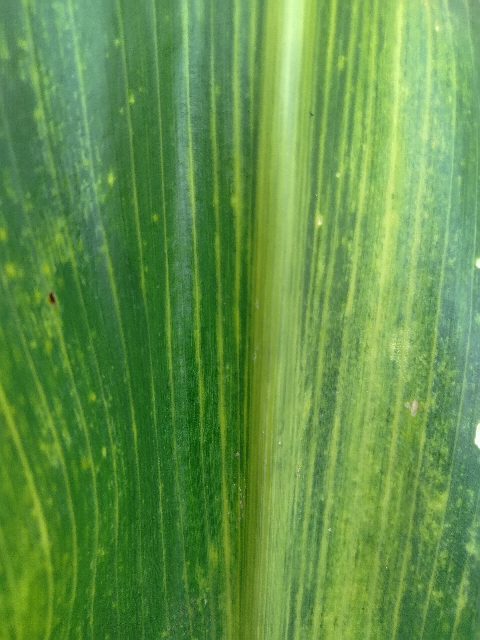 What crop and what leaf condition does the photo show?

maize, maize lethal necrosis
